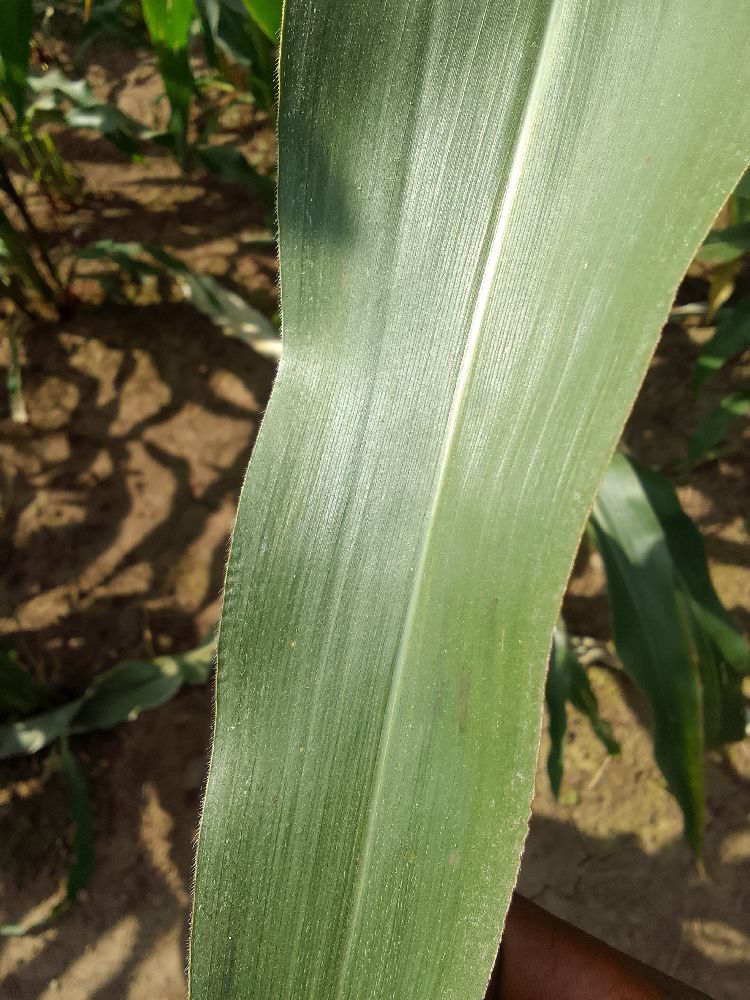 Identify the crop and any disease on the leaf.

maize, healthy
